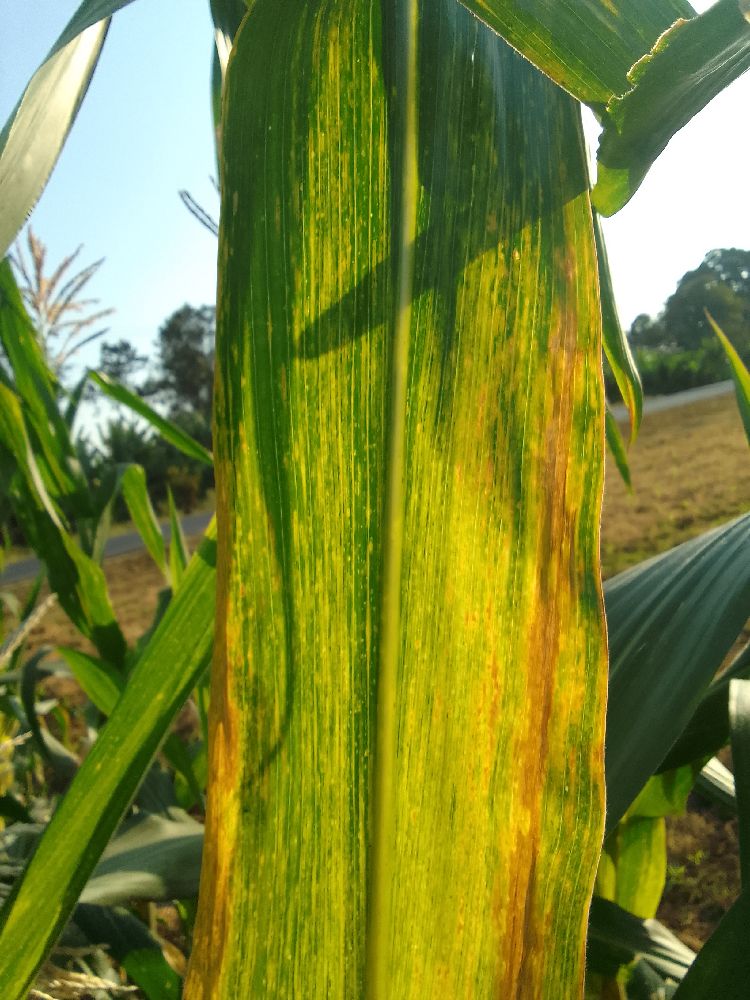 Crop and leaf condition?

maize, maize lethal necrosis
